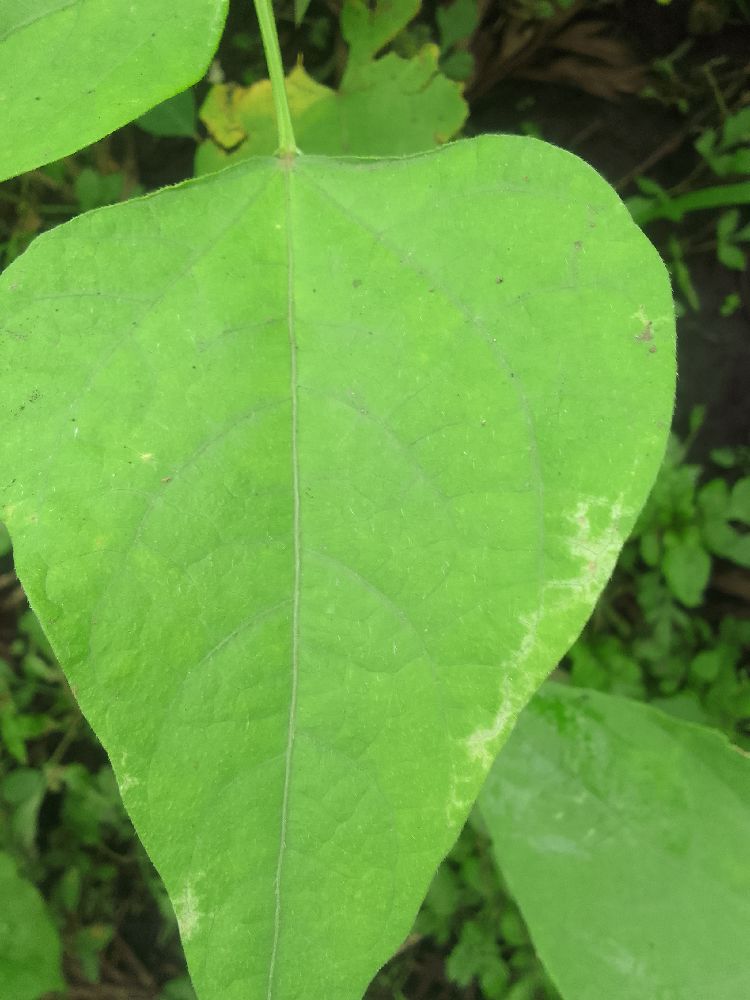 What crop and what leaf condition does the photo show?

common bean, healthy
